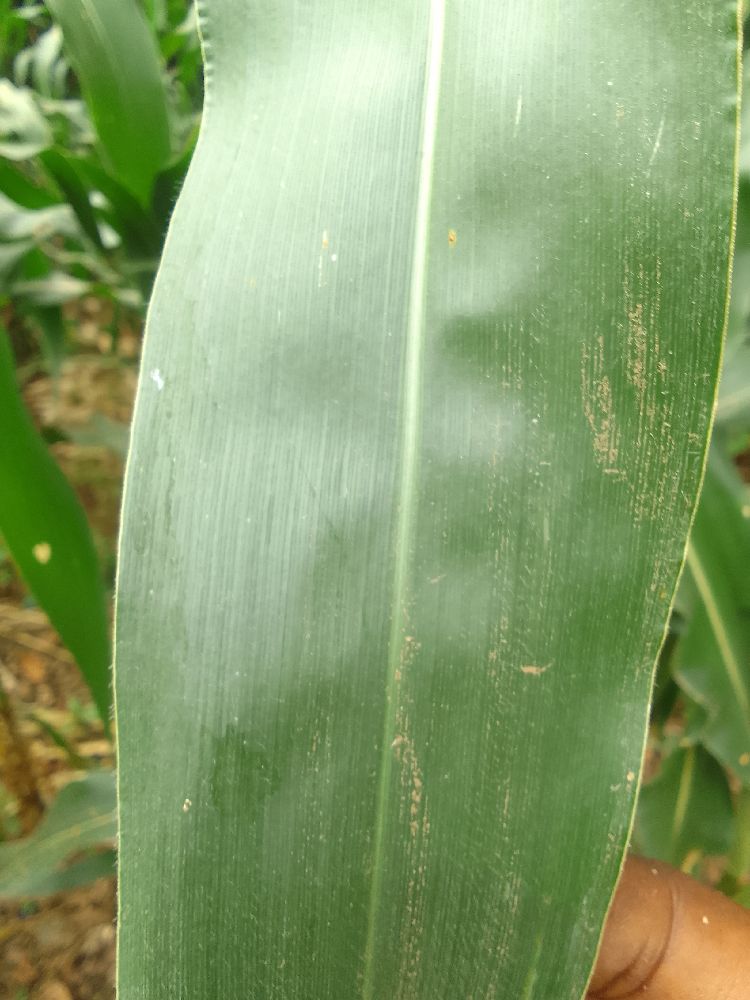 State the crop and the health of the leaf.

maize, healthy
